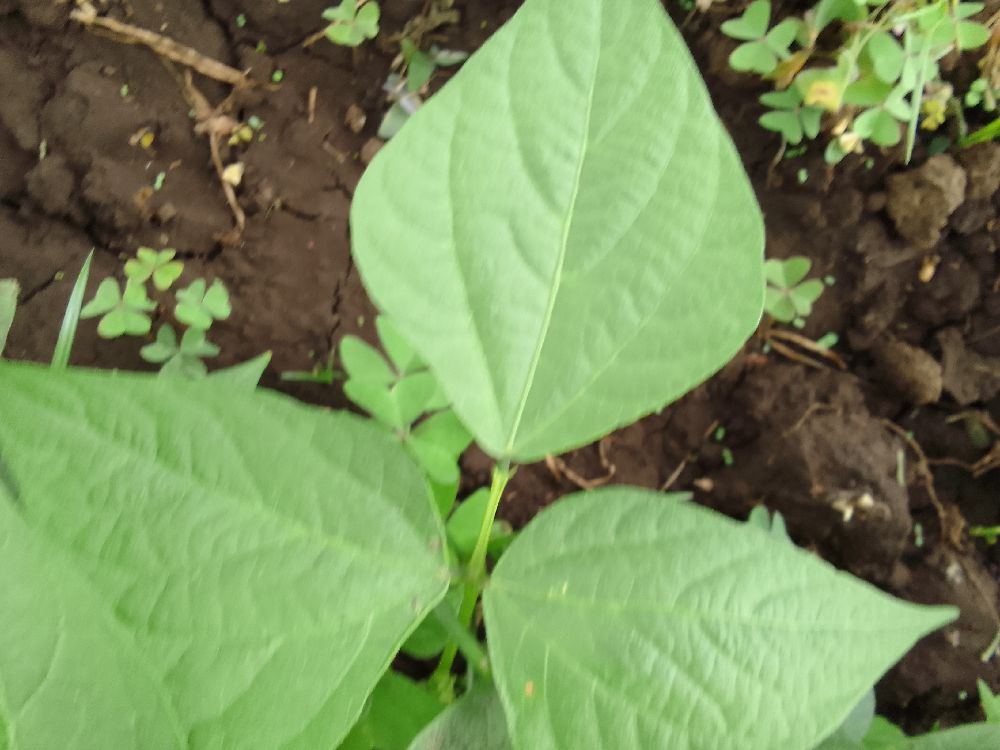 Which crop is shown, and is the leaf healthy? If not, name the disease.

common bean, healthy
